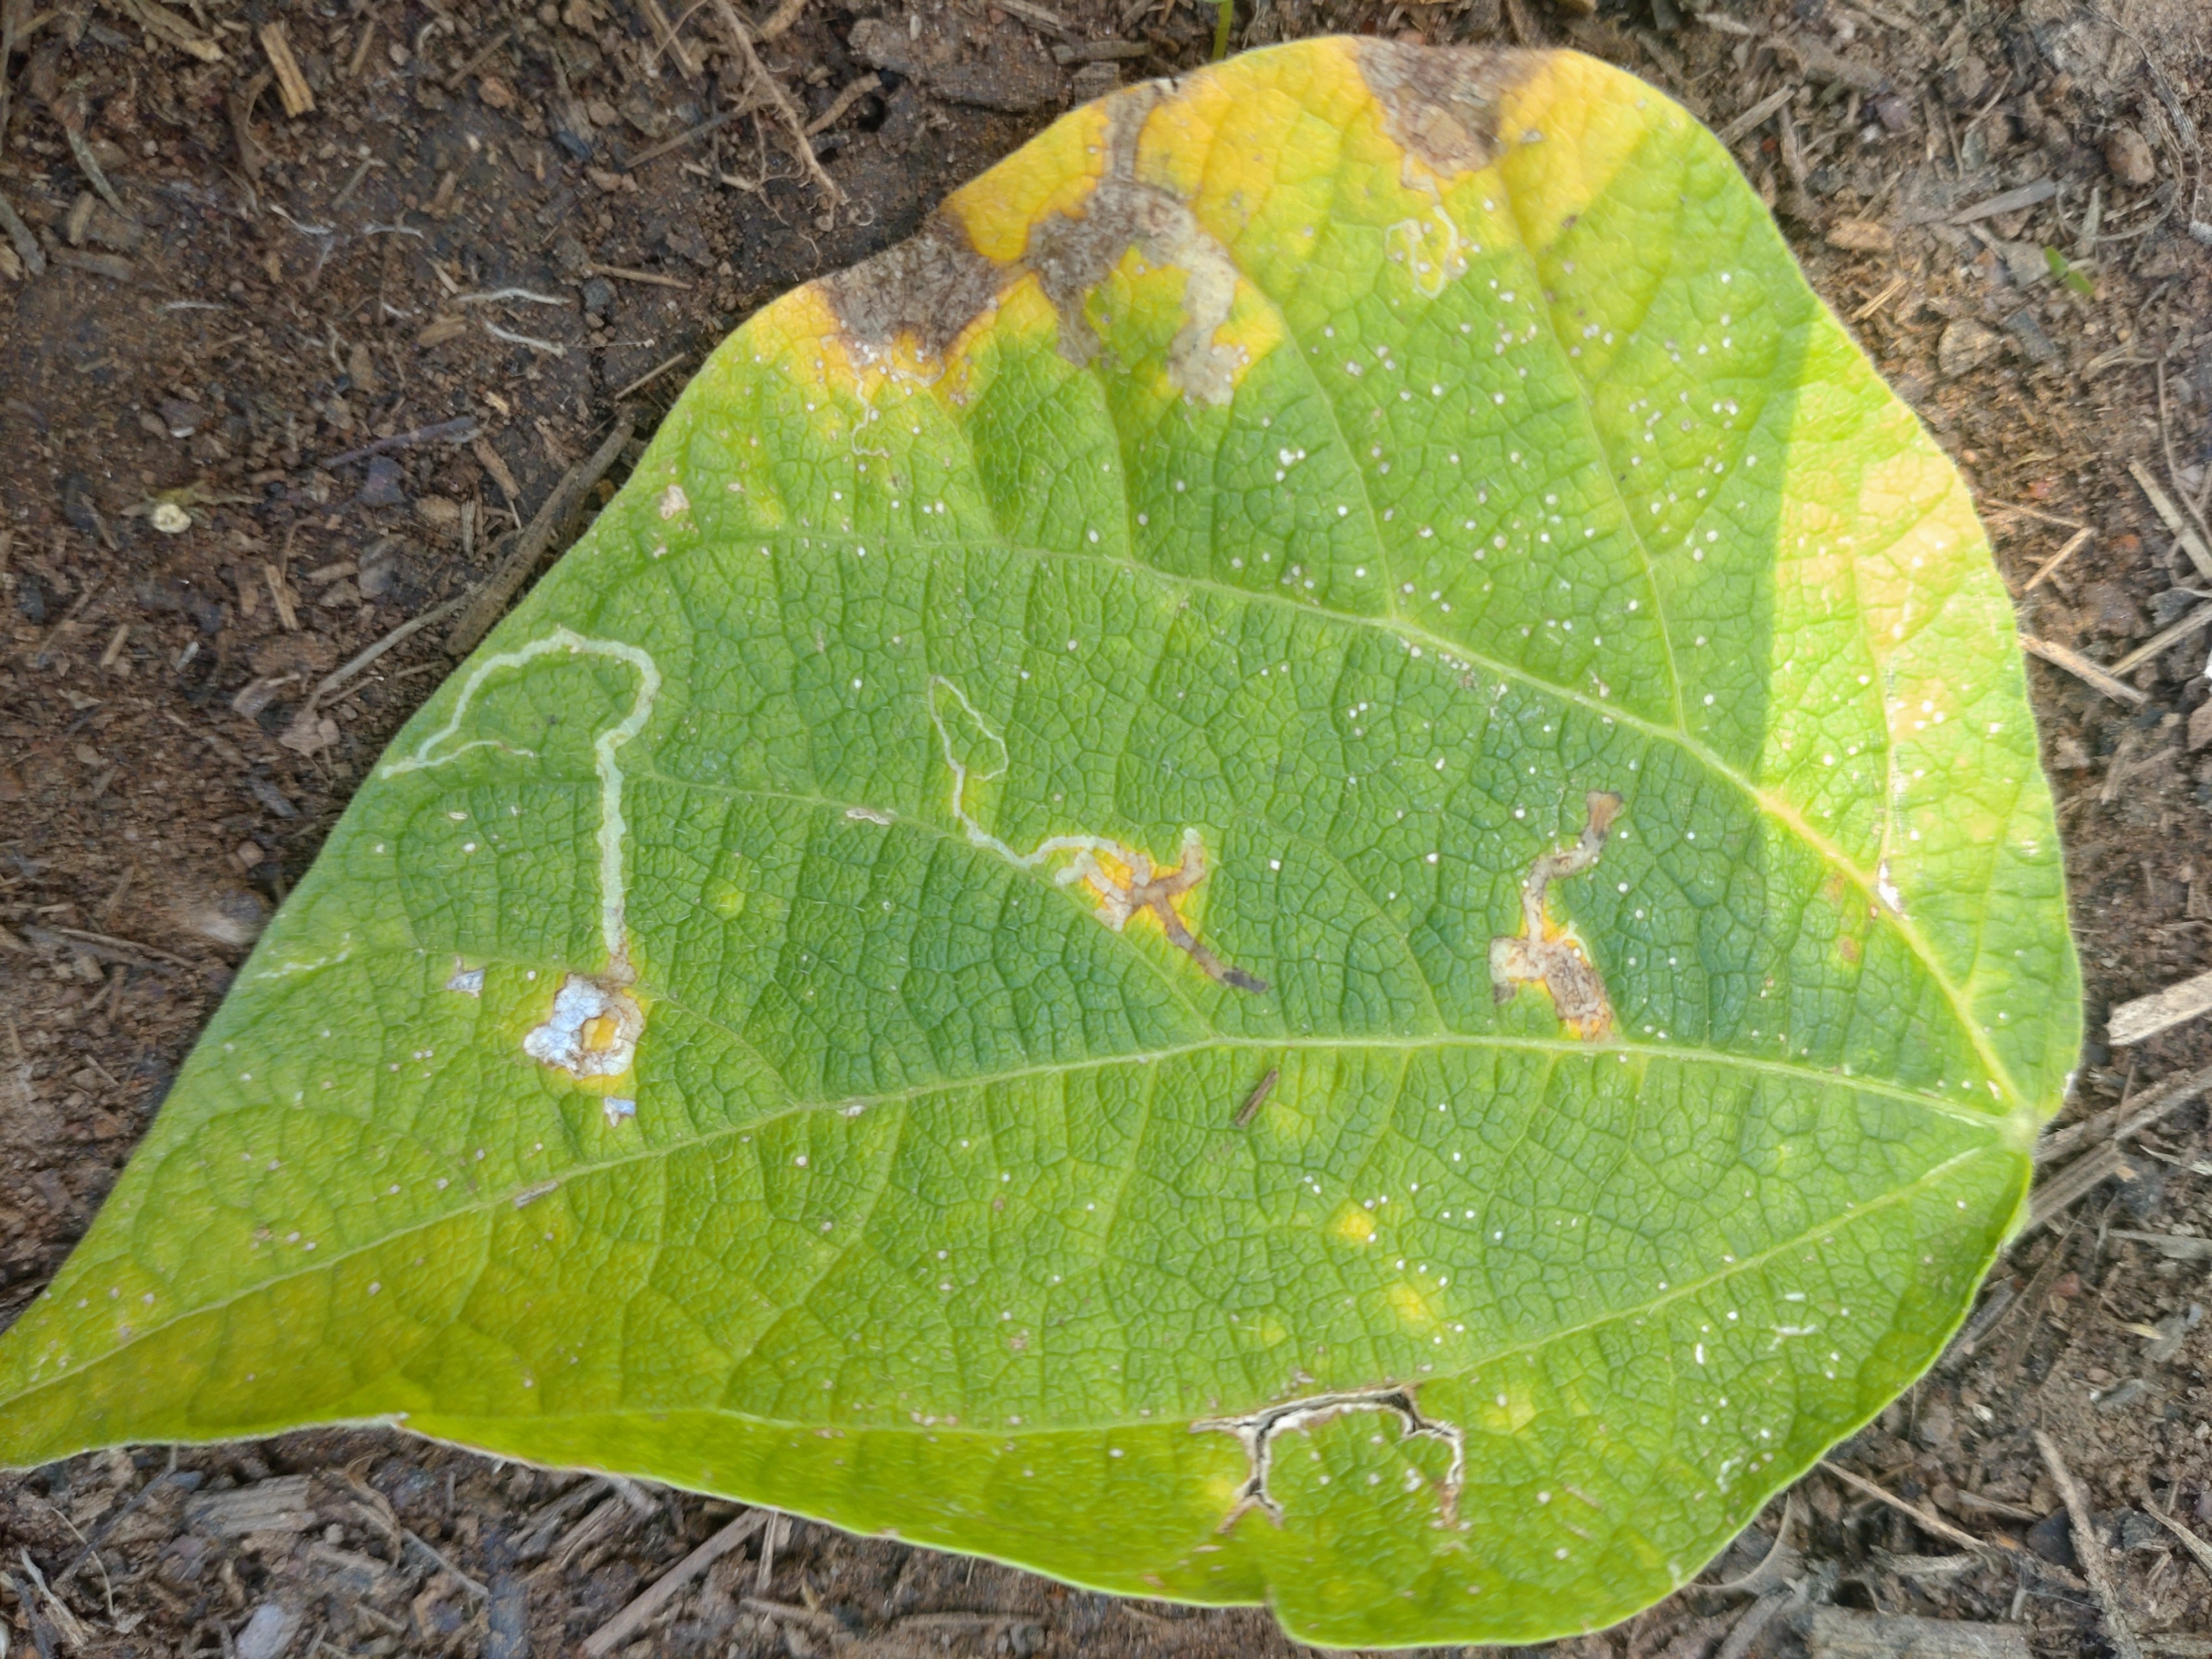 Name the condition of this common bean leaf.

anthracnose
